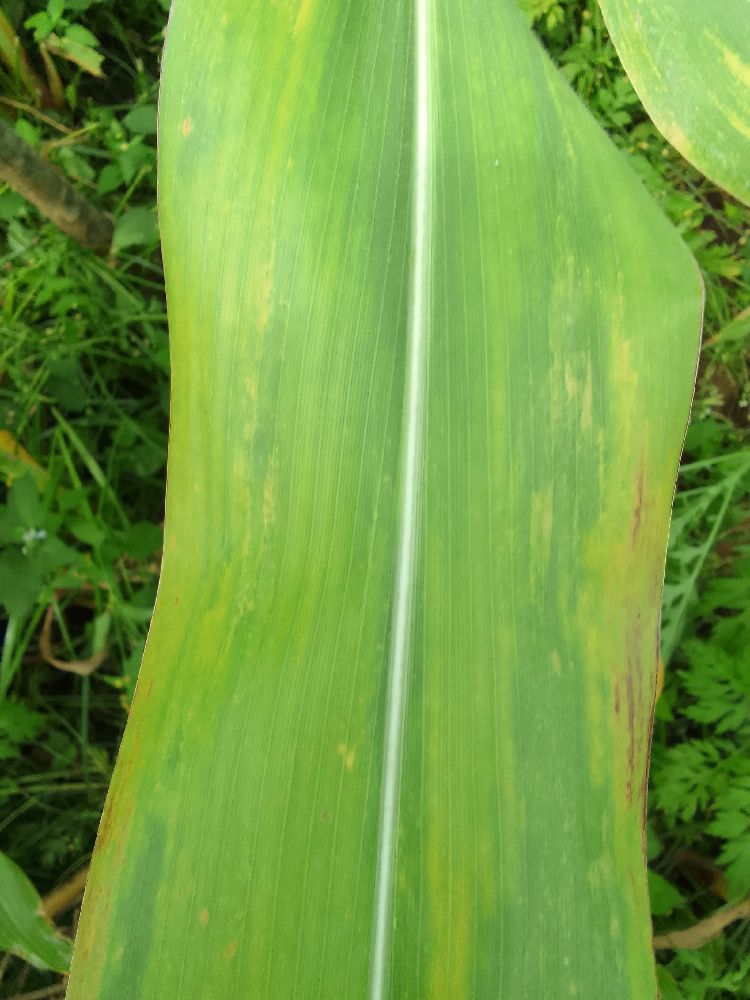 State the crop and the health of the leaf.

maize, maize lethal necrosis
